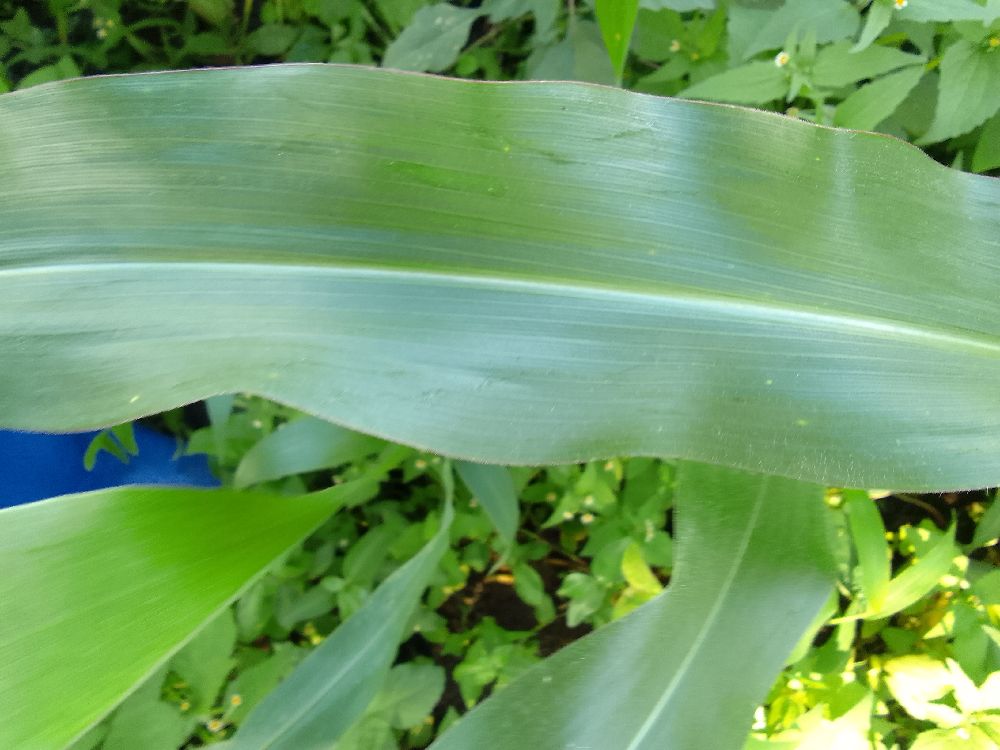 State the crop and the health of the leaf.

maize, healthy
